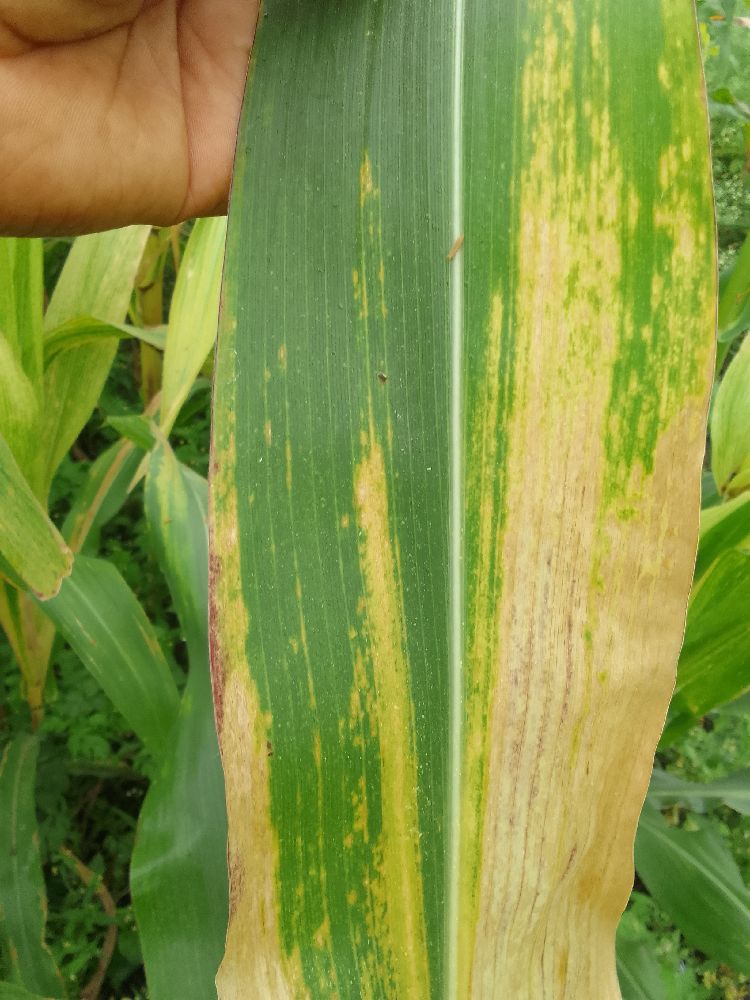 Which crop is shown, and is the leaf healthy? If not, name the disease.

maize, maize lethal necrosis
